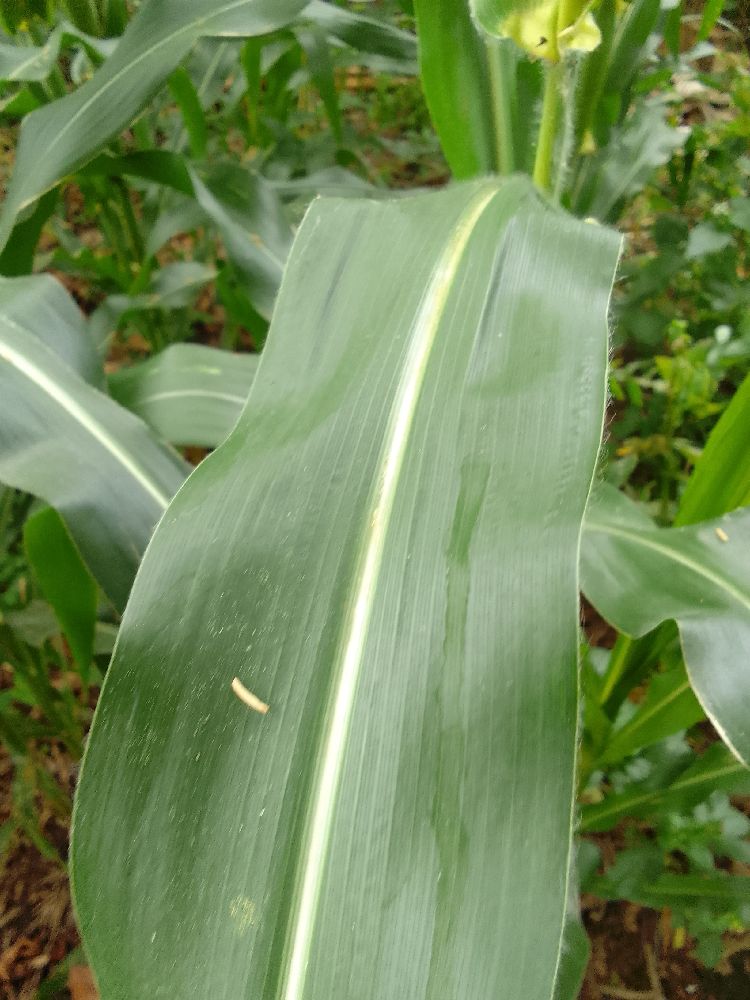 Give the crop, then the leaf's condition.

maize, healthy
